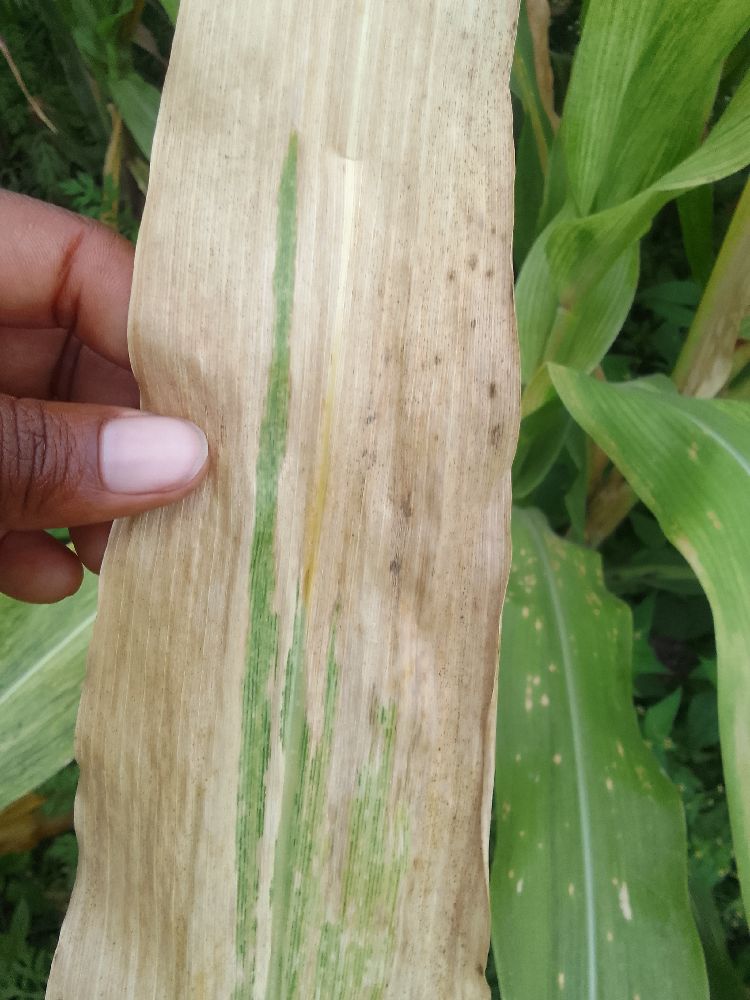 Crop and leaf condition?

maize, maize lethal necrosis
